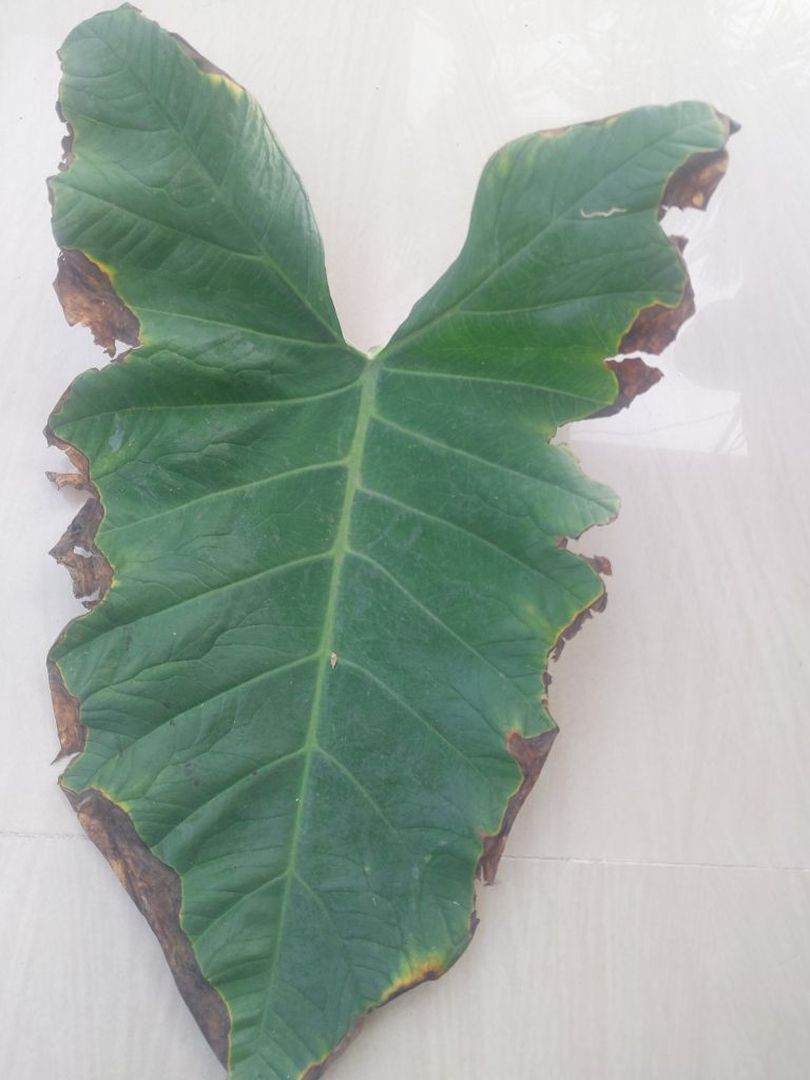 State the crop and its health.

taro, leaf blight
